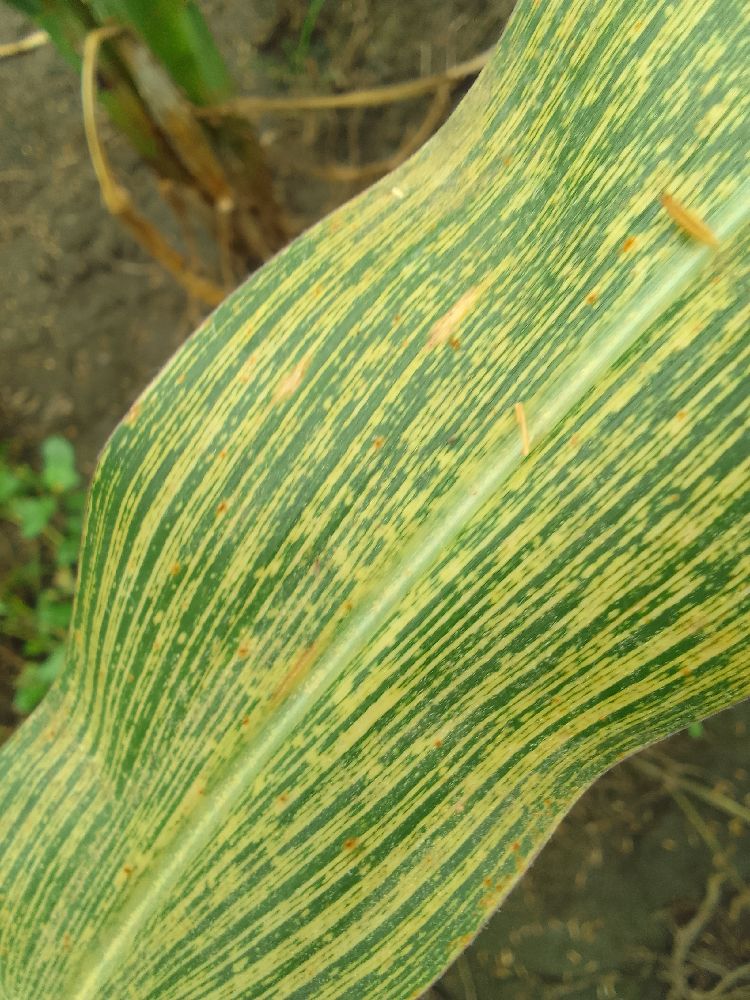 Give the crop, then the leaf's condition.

maize, maize streak virus
